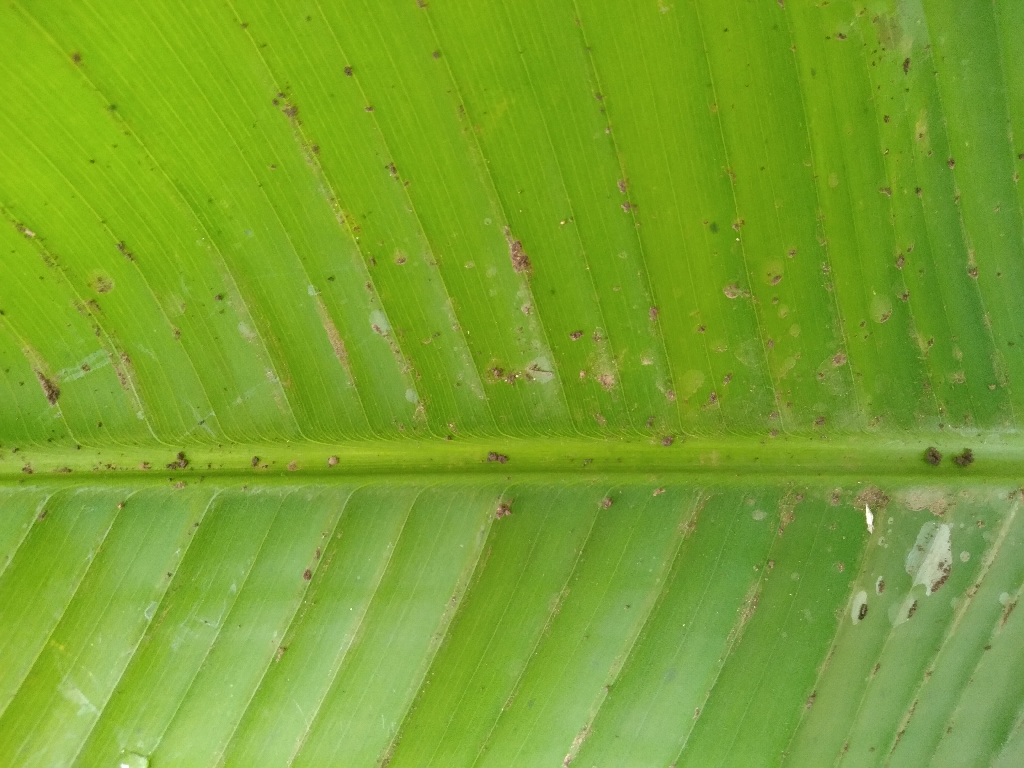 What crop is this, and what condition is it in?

banana, healthy
